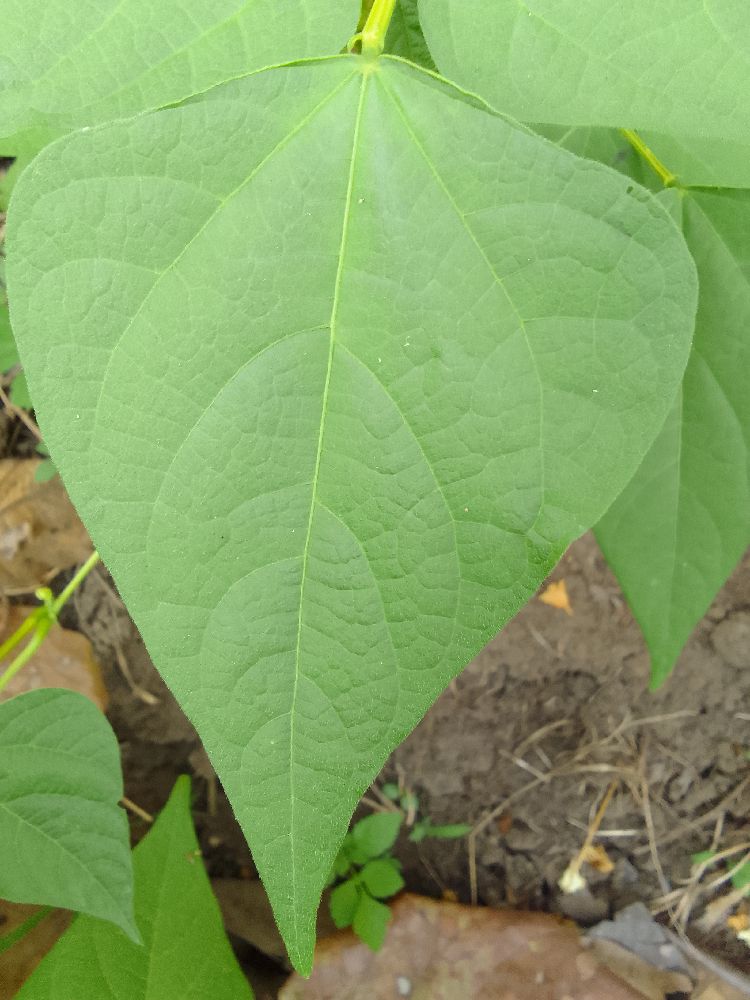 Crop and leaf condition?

common bean, healthy
